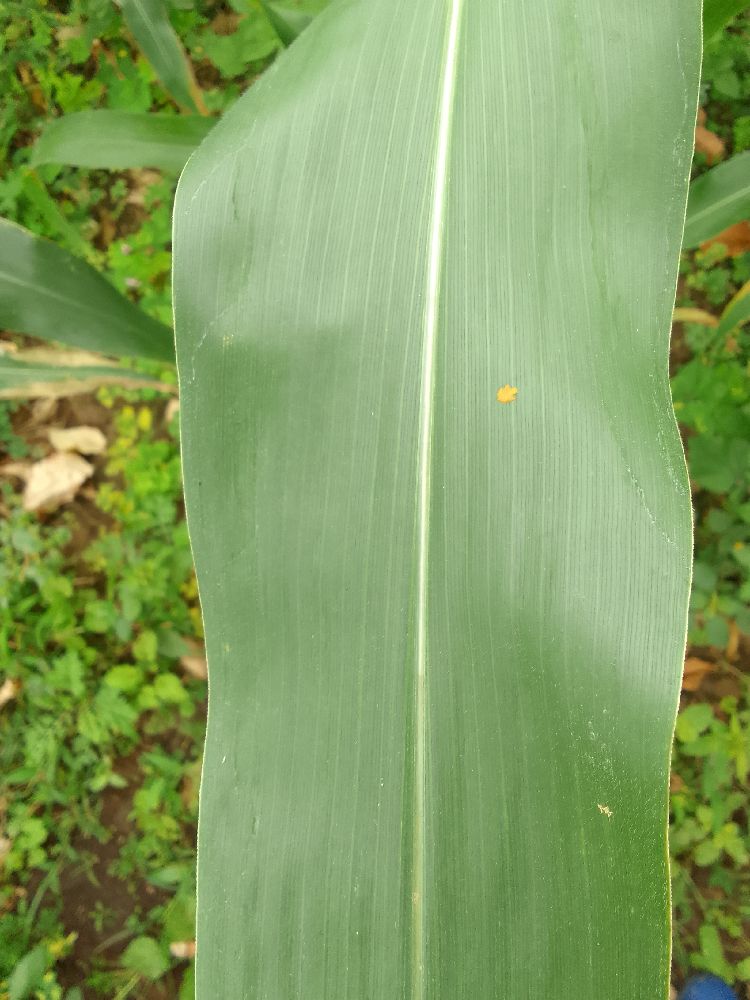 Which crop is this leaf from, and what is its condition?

maize, healthy
